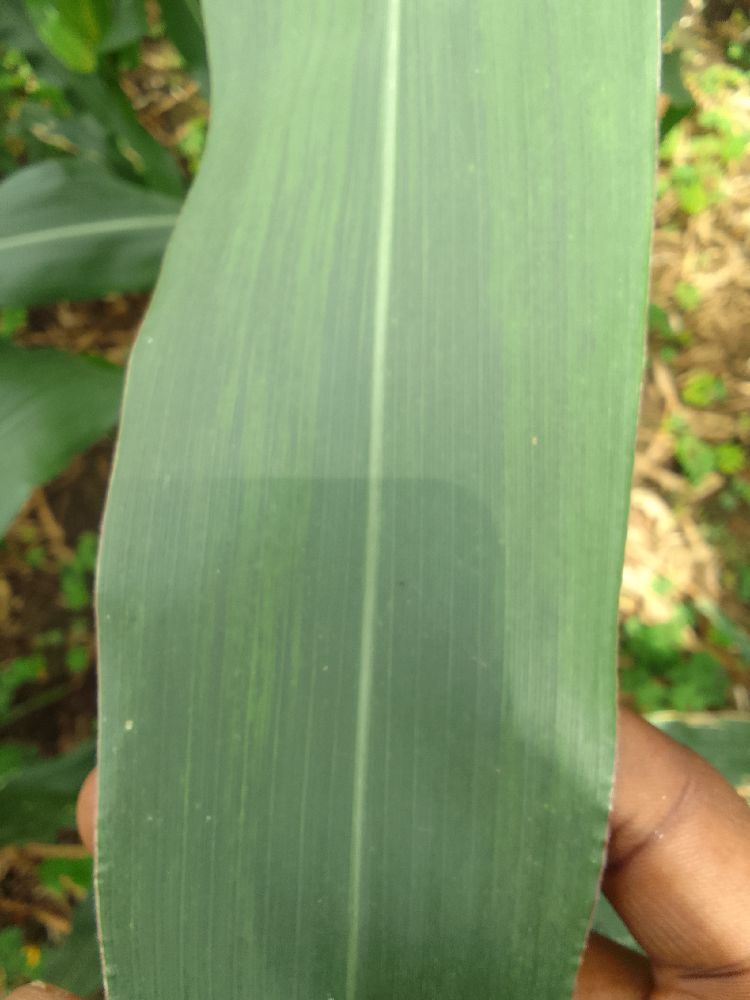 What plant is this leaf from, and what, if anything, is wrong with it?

maize, healthy
